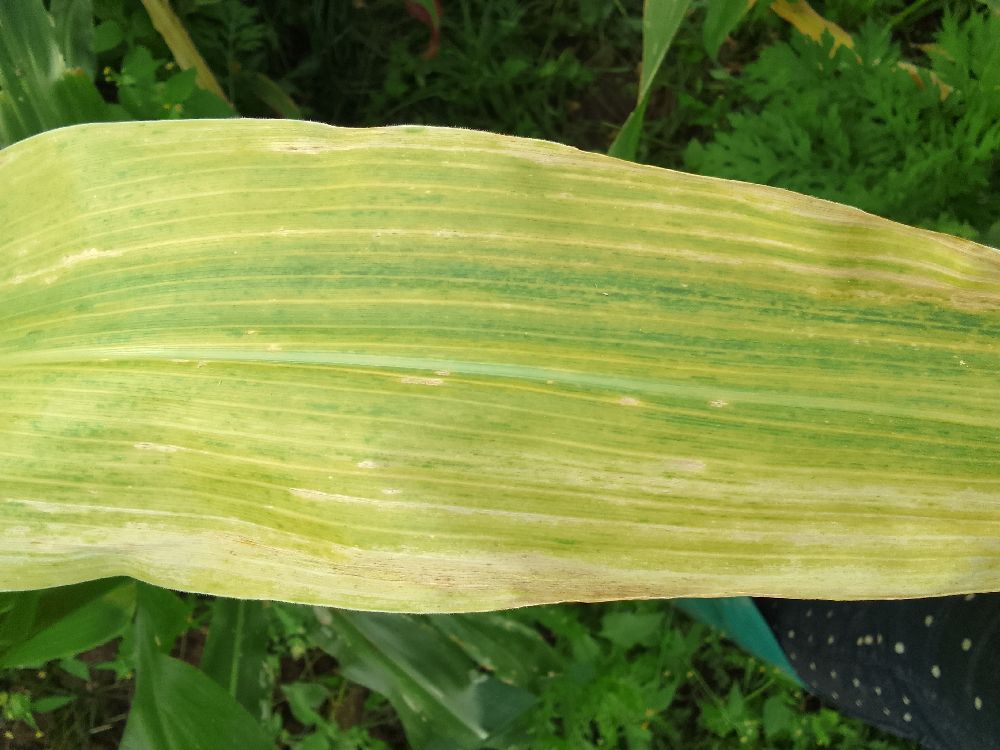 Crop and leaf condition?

maize, maize lethal necrosis
